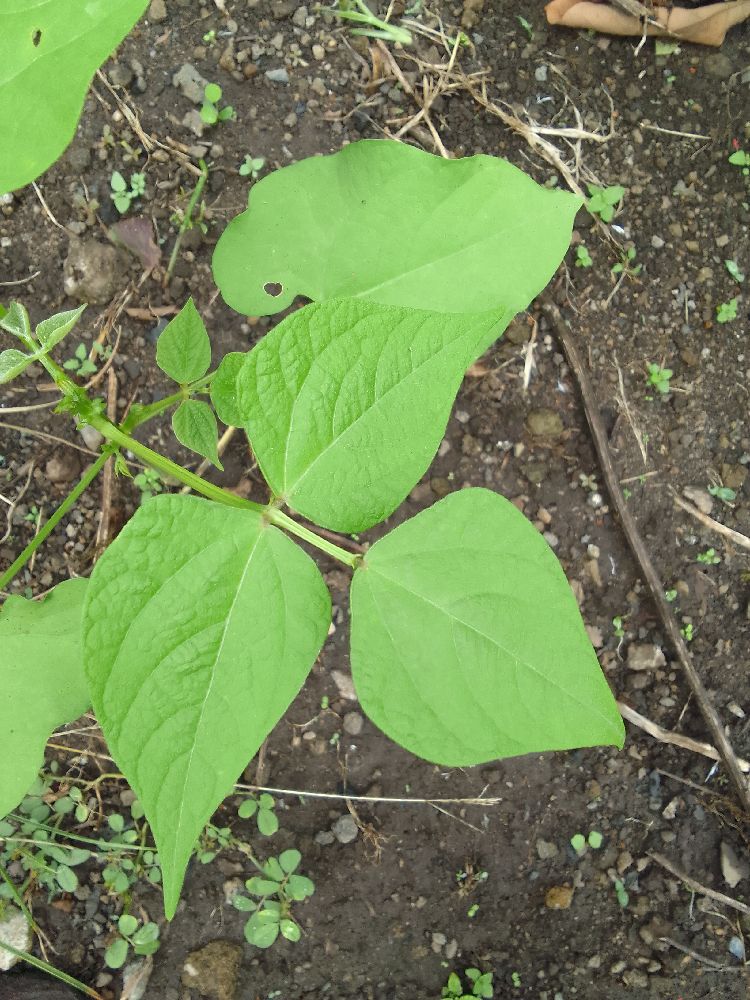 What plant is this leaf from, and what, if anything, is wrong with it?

common bean, healthy
